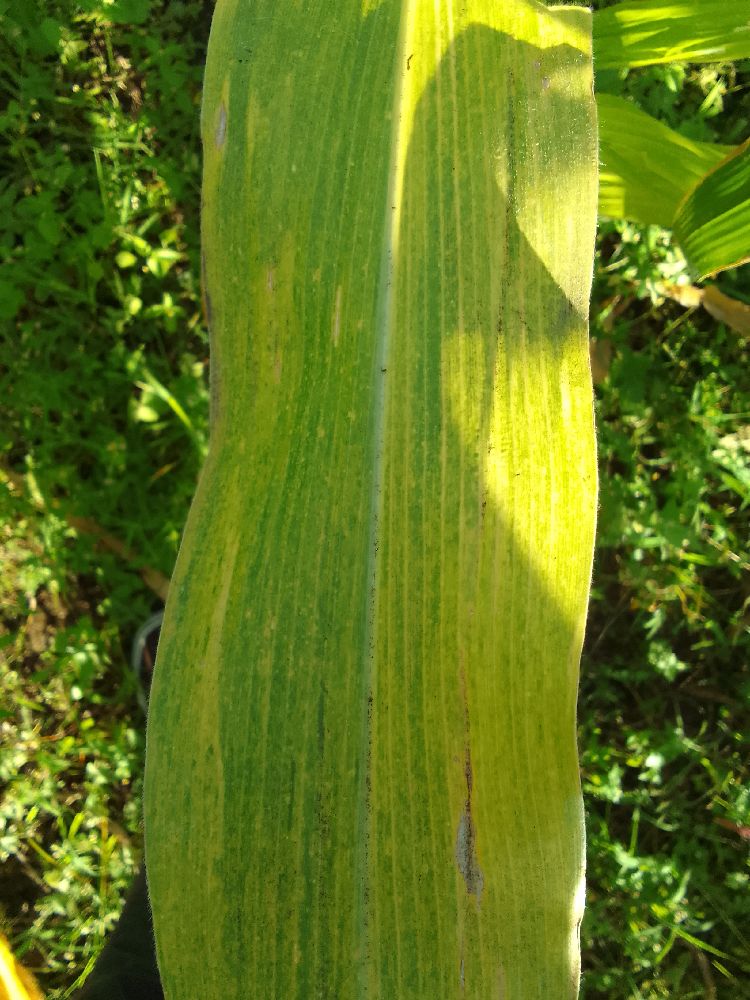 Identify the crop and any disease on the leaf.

maize, maize lethal necrosis
